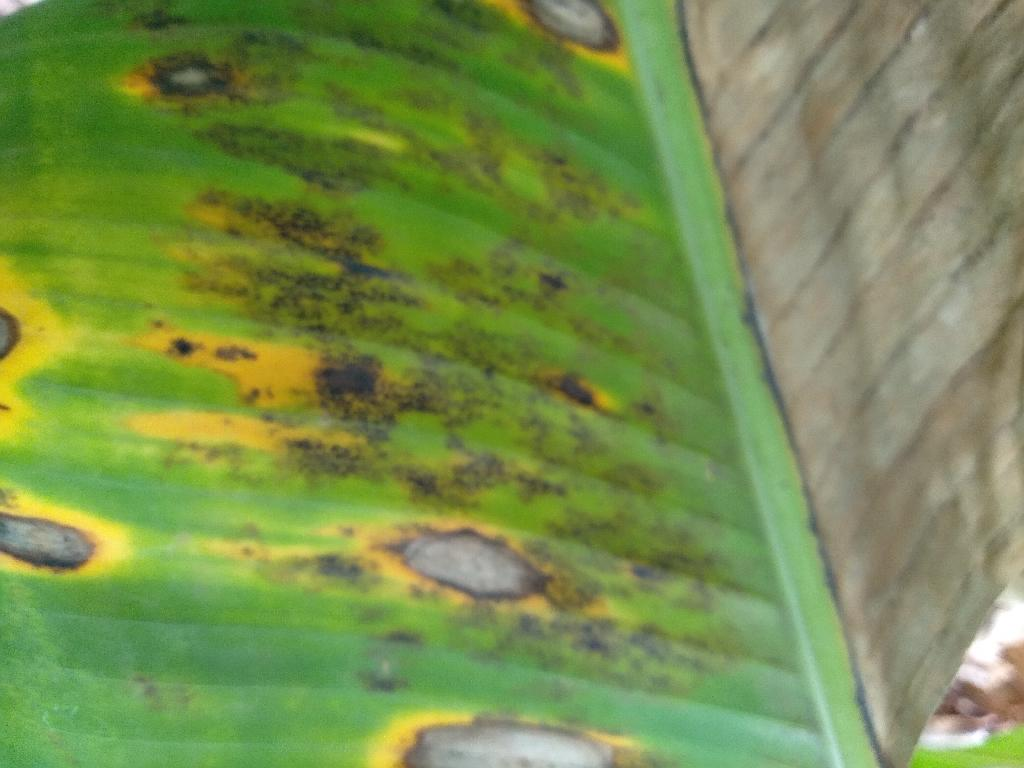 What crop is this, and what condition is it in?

banana, black sigatoka
